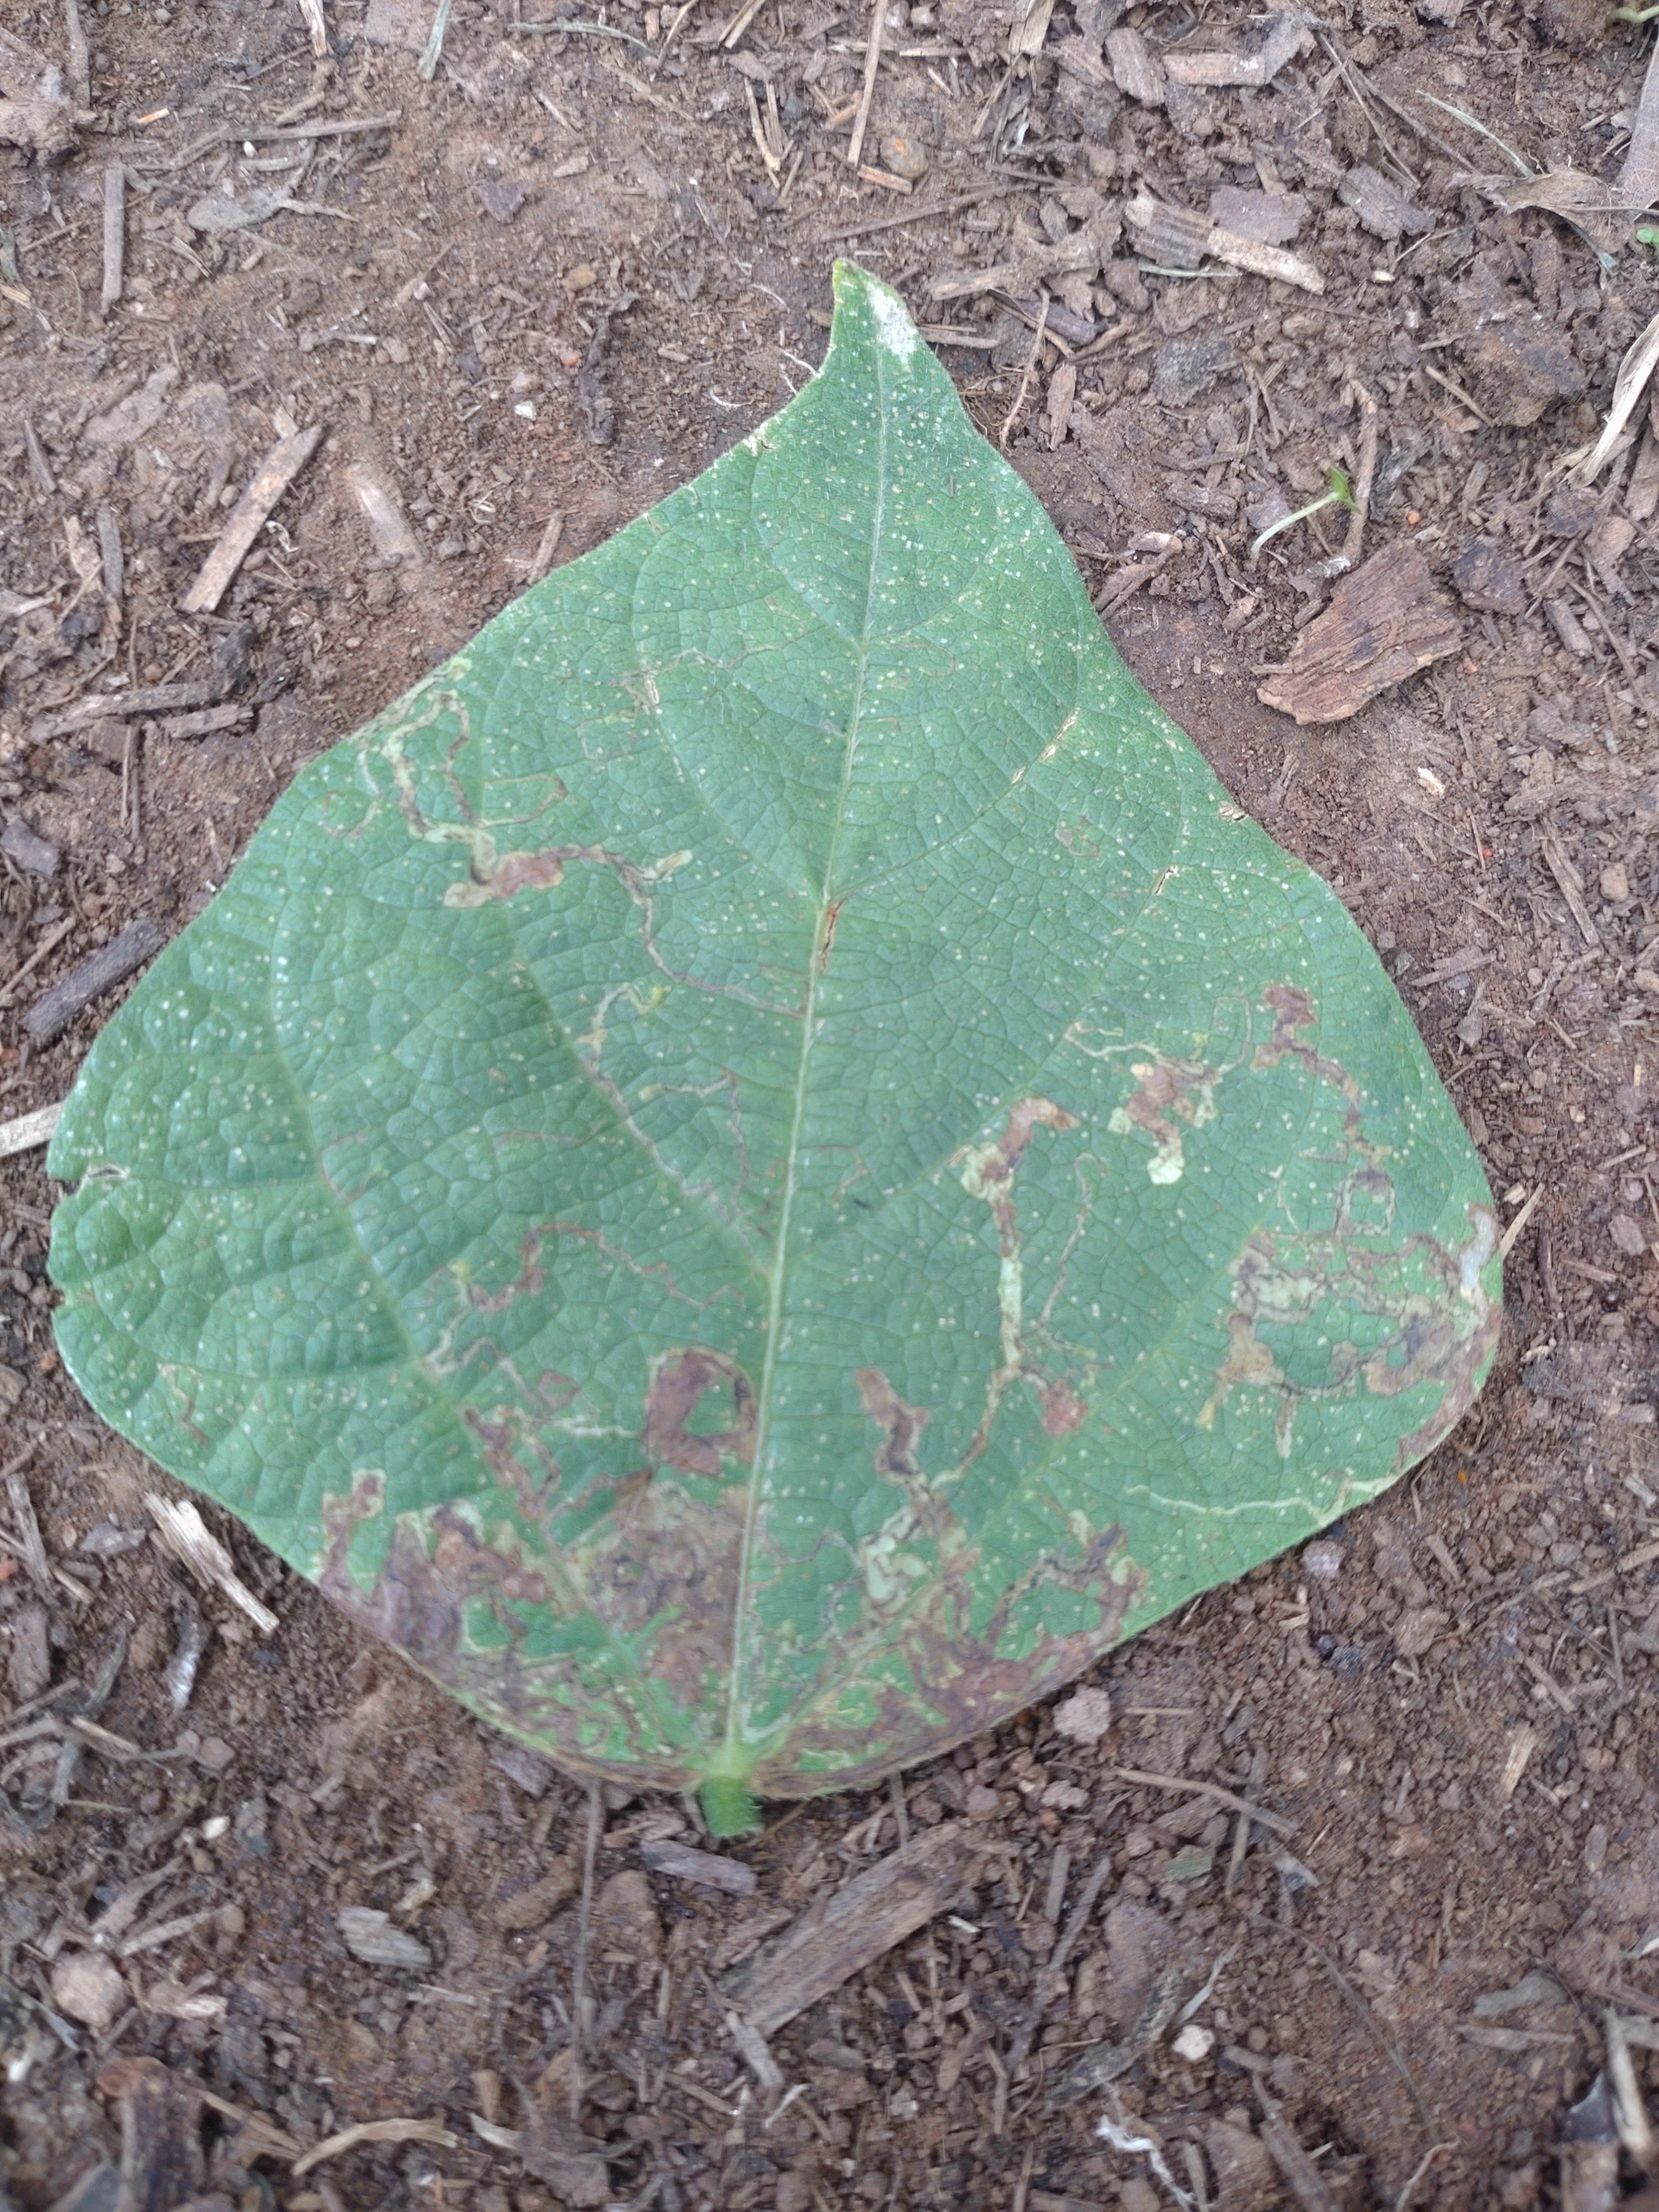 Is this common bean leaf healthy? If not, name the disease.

anthracnose
